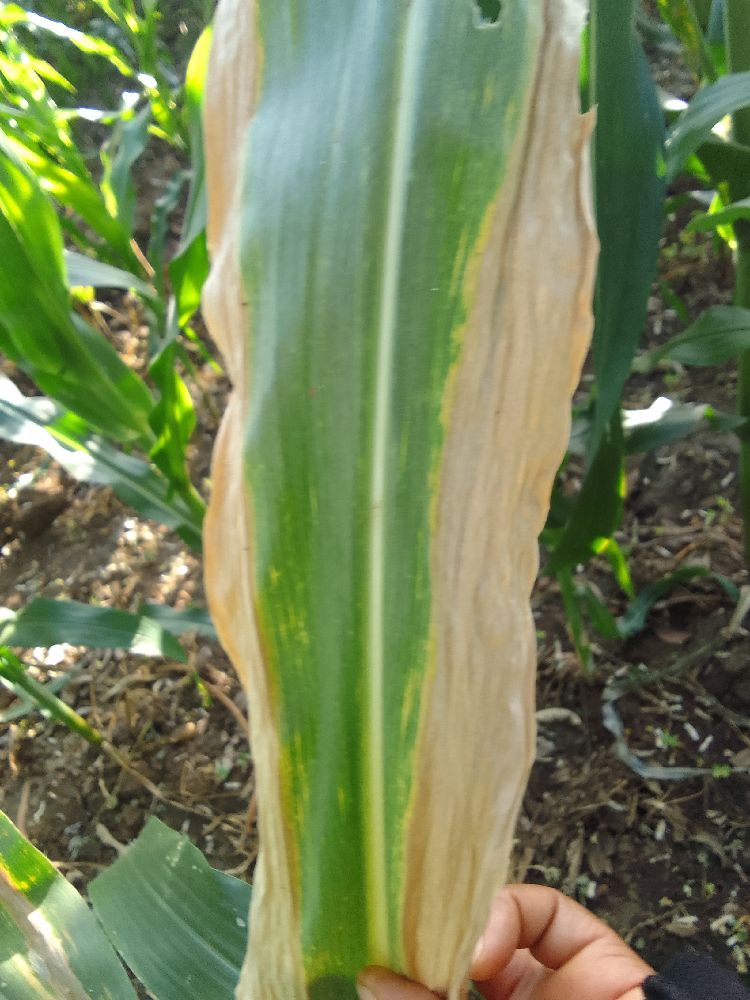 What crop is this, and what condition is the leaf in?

maize, maize lethal necrosis
